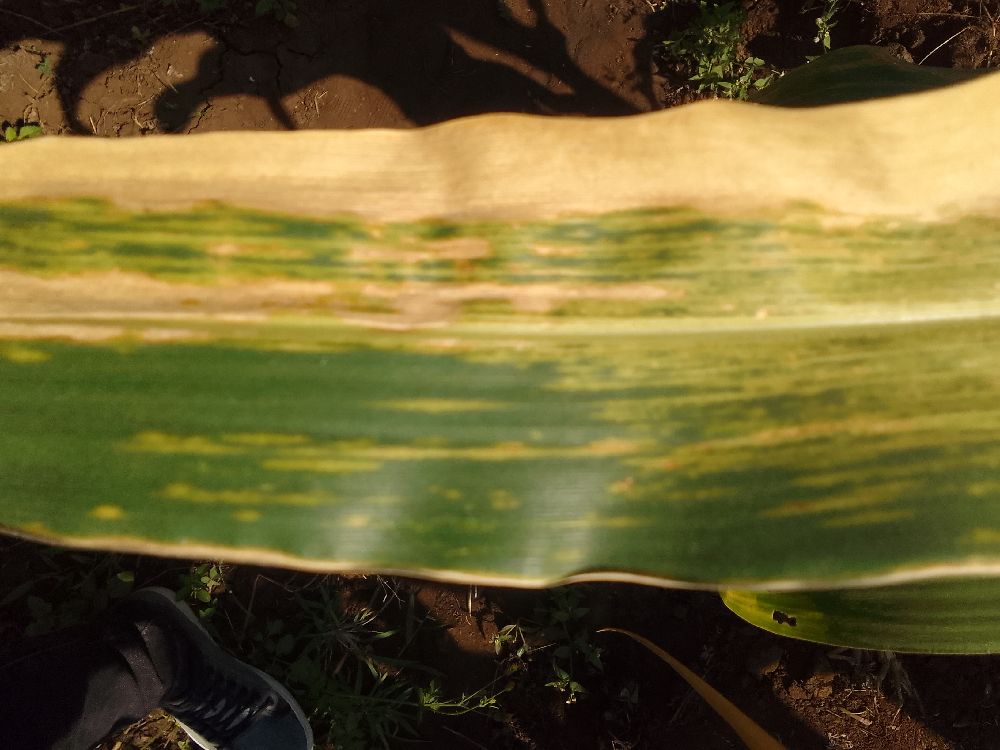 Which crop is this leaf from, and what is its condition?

maize, maize lethal necrosis
